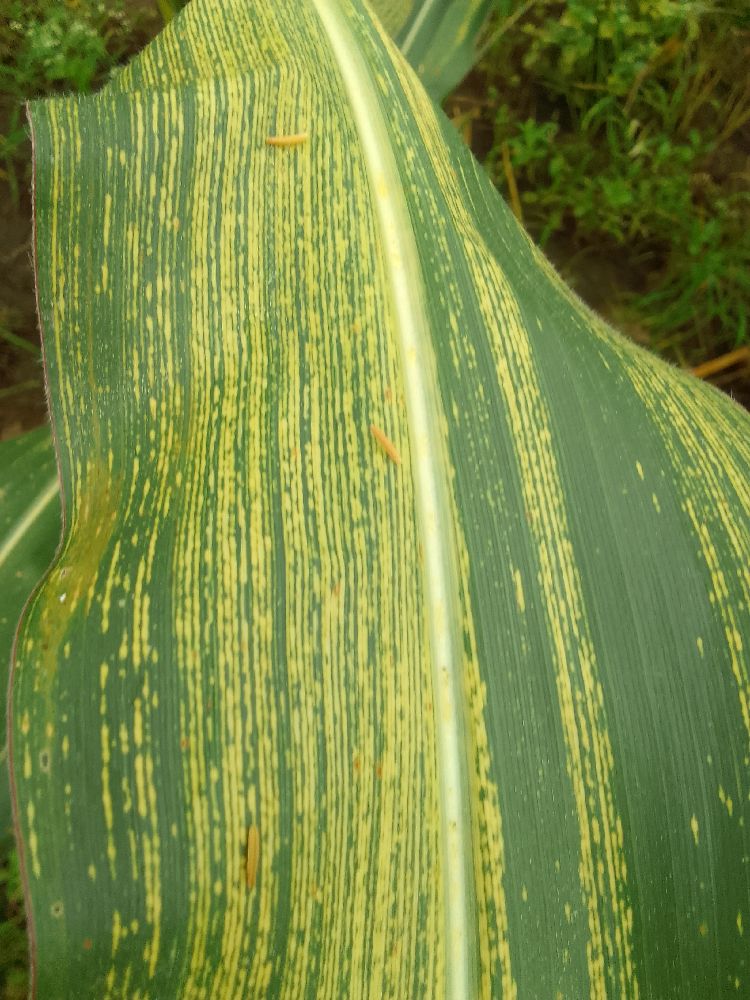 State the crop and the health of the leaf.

maize, maize streak virus
